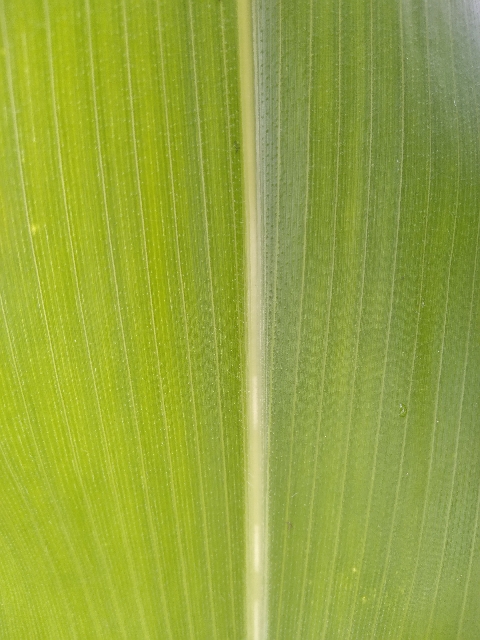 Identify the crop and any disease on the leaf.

maize, healthy
